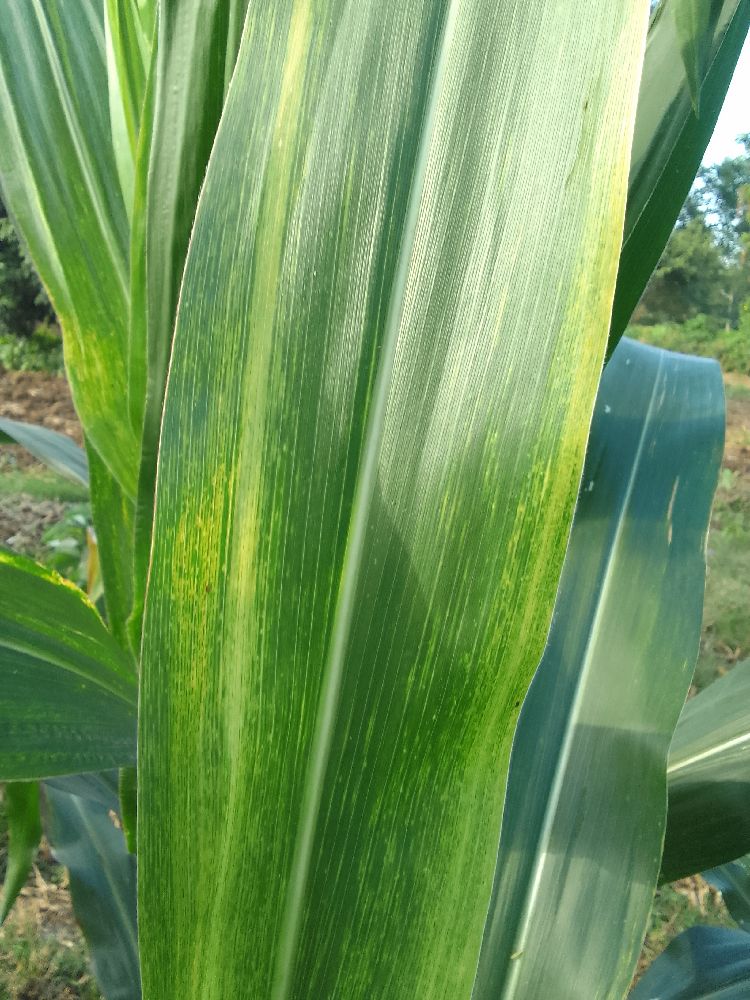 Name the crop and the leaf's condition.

maize, maize lethal necrosis
